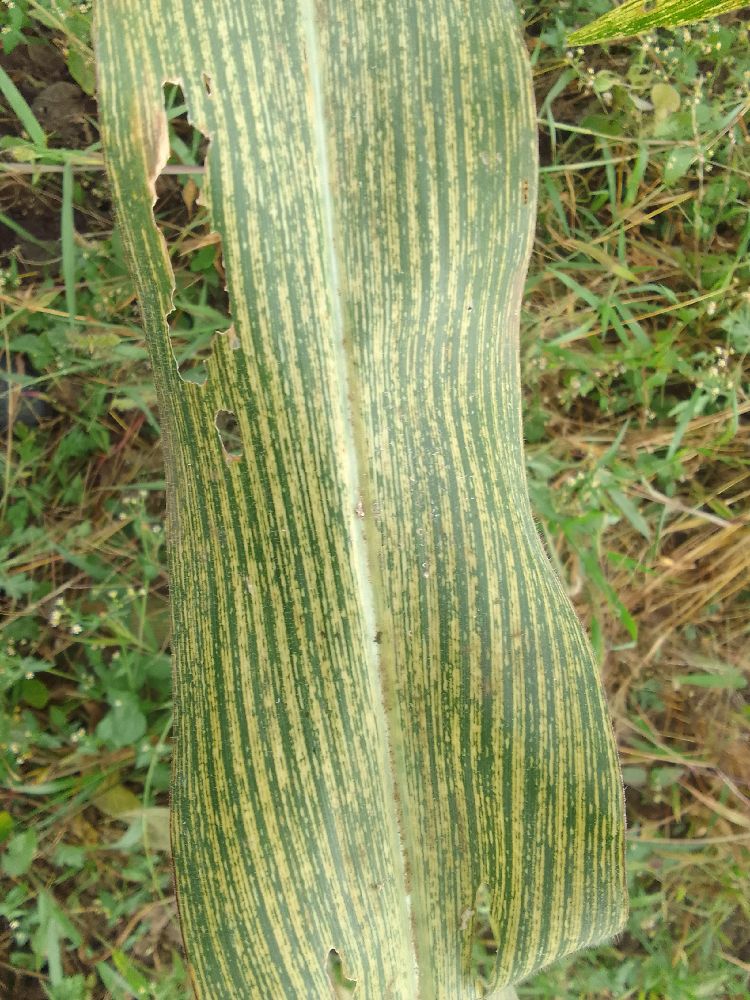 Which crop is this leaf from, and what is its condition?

maize, maize streak virus
